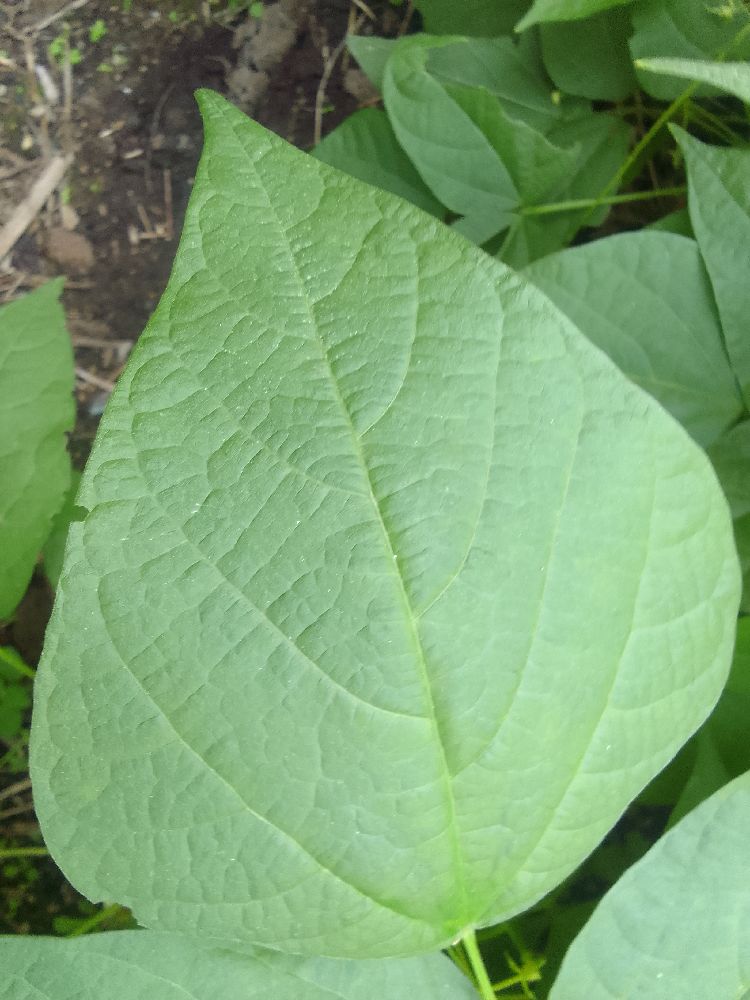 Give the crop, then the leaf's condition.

common bean, healthy
